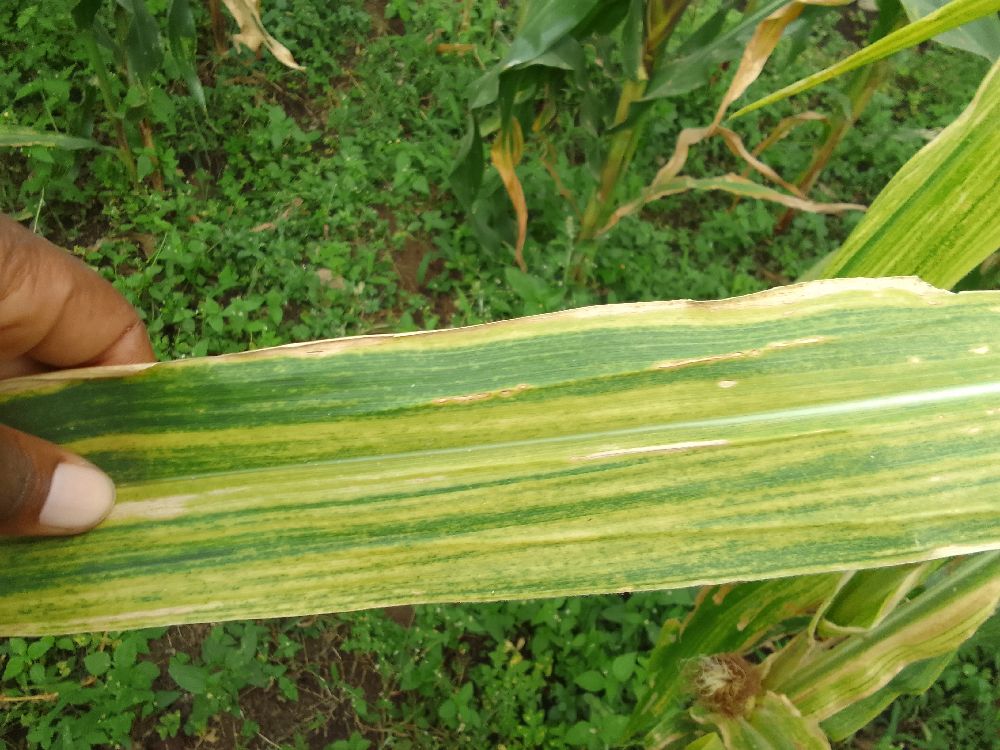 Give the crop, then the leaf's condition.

maize, maize lethal necrosis
